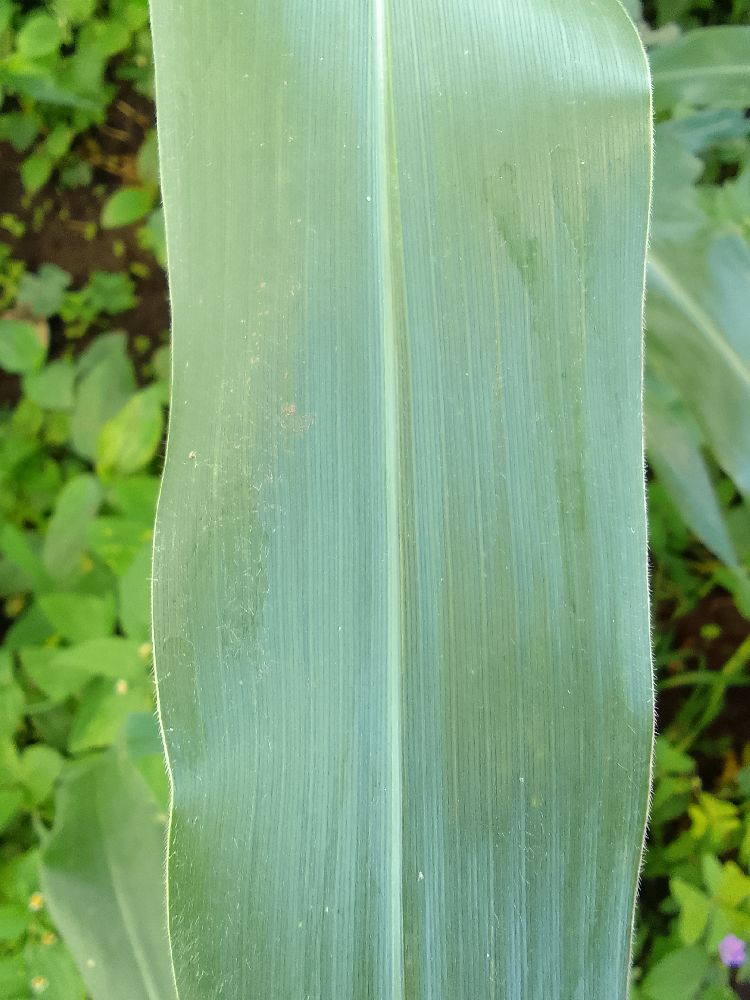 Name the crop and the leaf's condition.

maize, healthy
